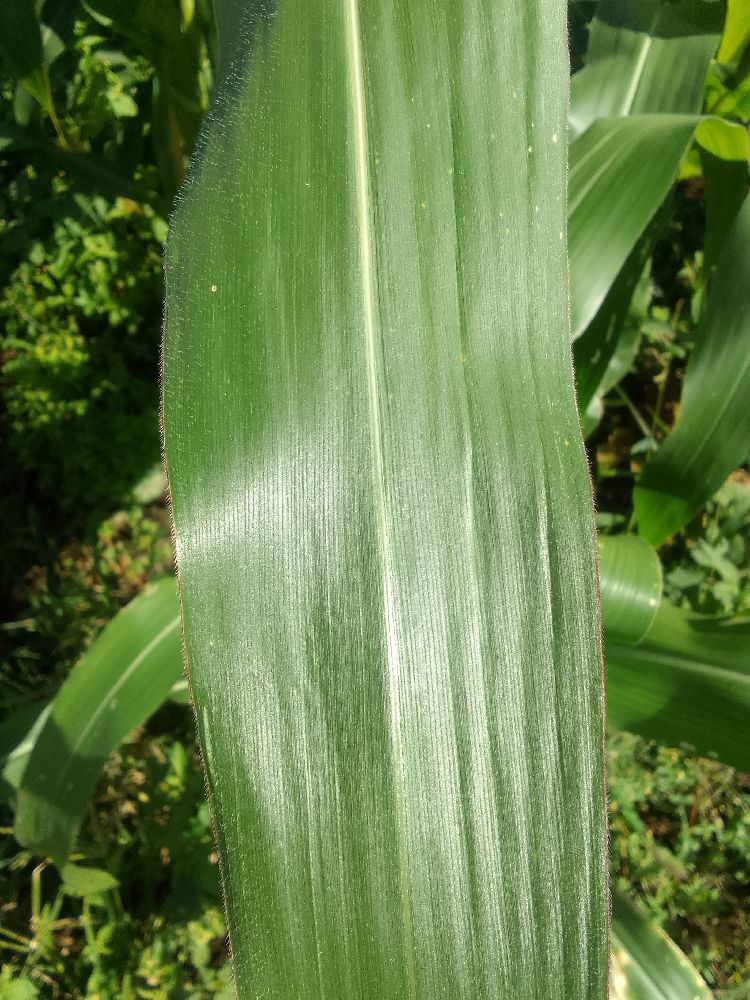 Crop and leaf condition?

maize, healthy
